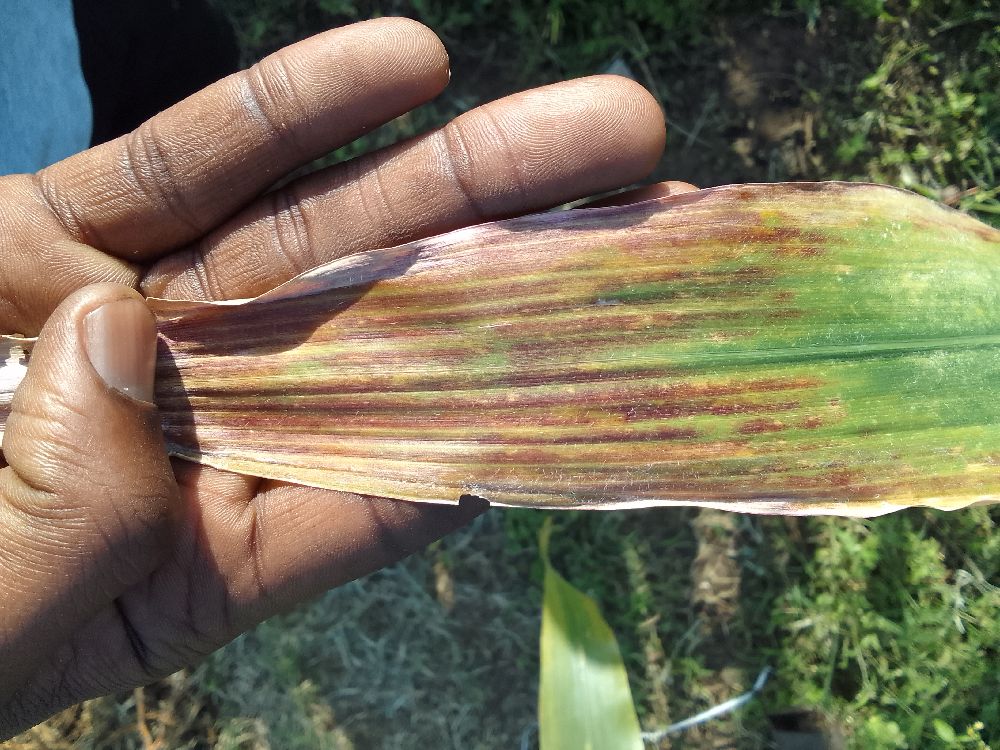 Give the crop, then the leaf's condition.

maize, maize streak virus
